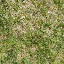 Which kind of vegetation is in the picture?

grass
